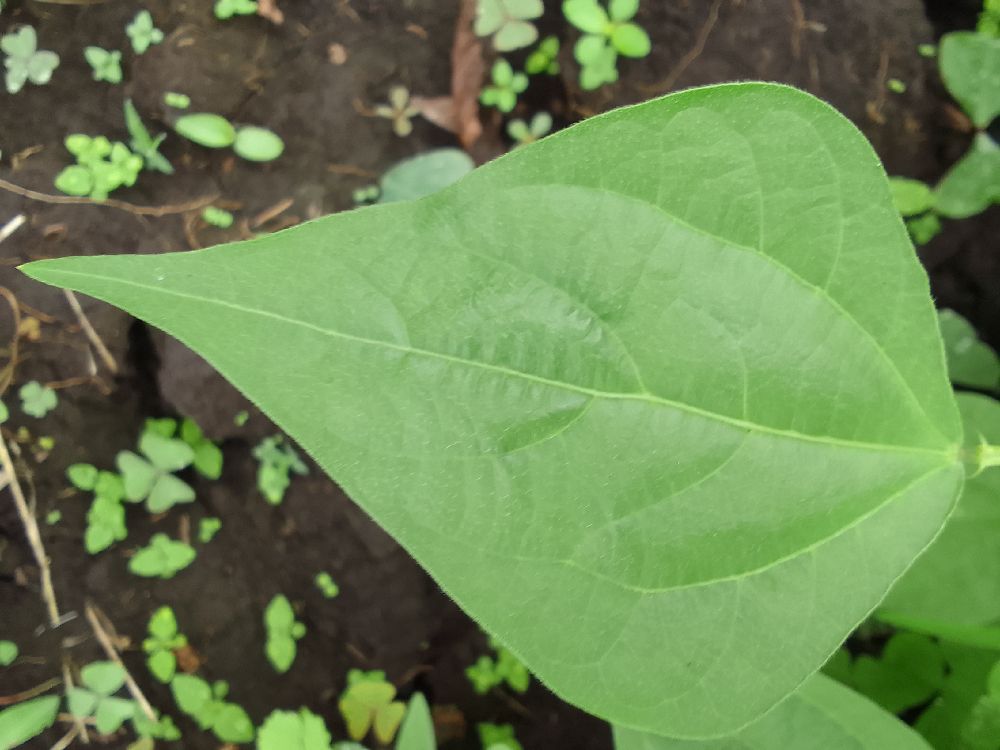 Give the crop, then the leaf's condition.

common bean, healthy
